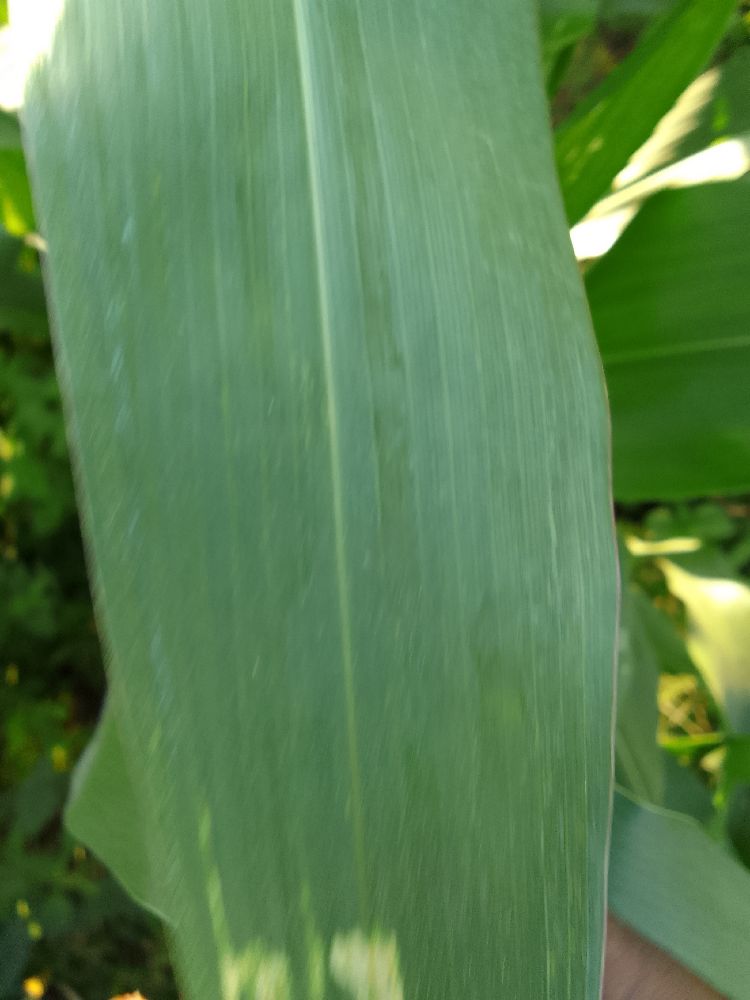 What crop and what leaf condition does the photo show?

maize, healthy
